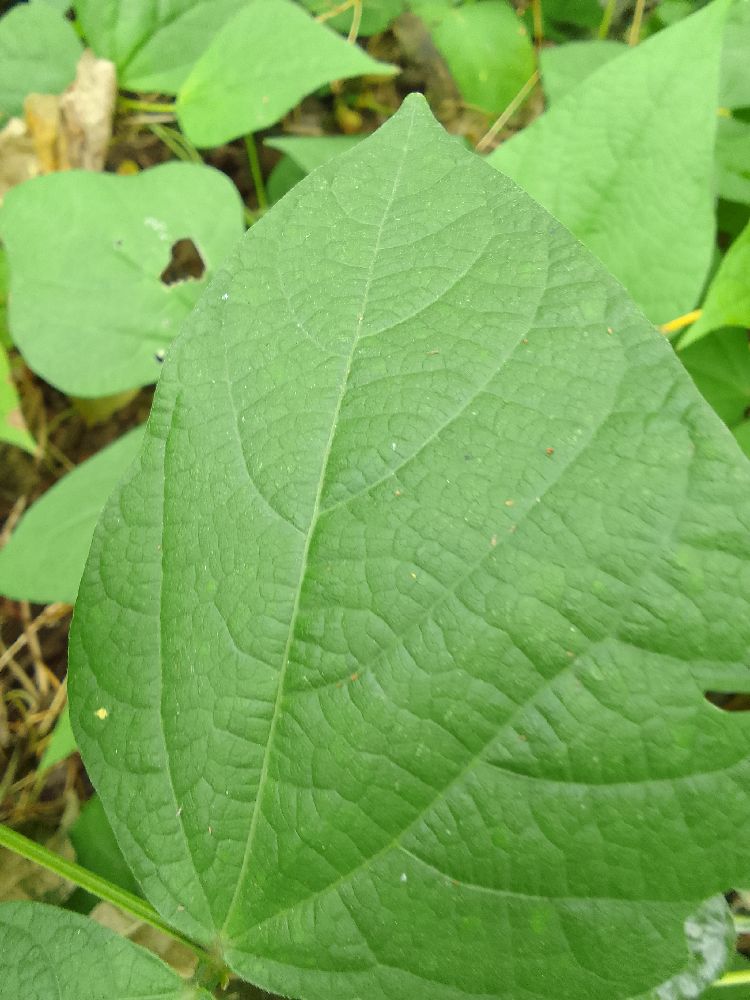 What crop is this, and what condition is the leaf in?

common bean, healthy
